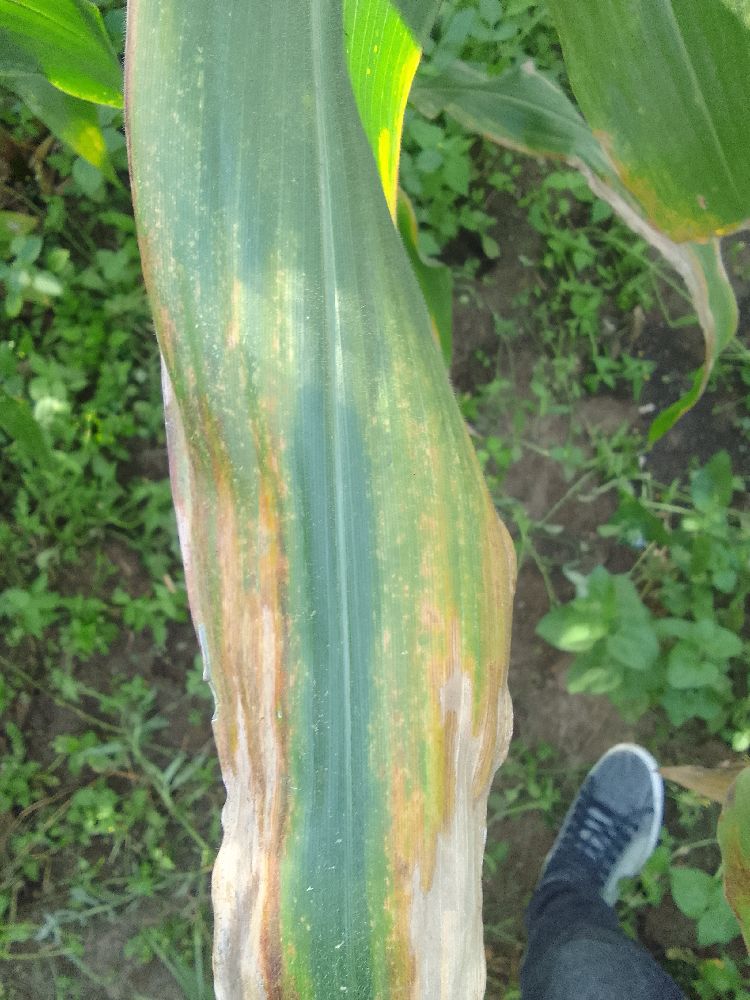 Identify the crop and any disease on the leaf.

maize, maize lethal necrosis
